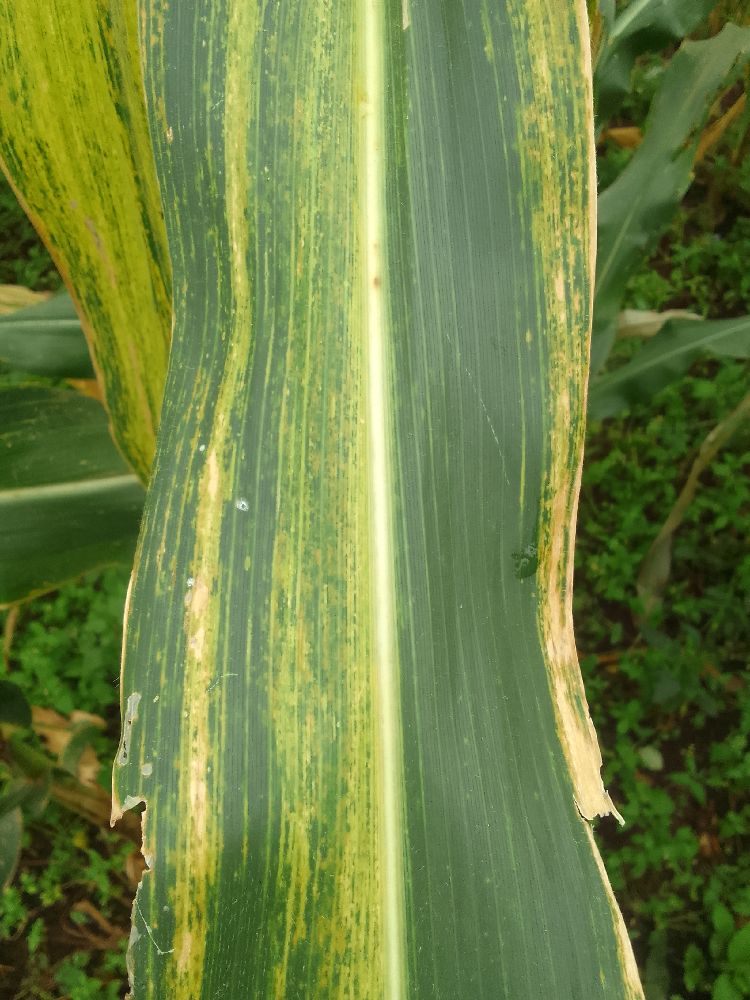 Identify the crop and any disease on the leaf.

maize, maize lethal necrosis
